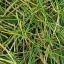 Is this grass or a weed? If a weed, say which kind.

grass
